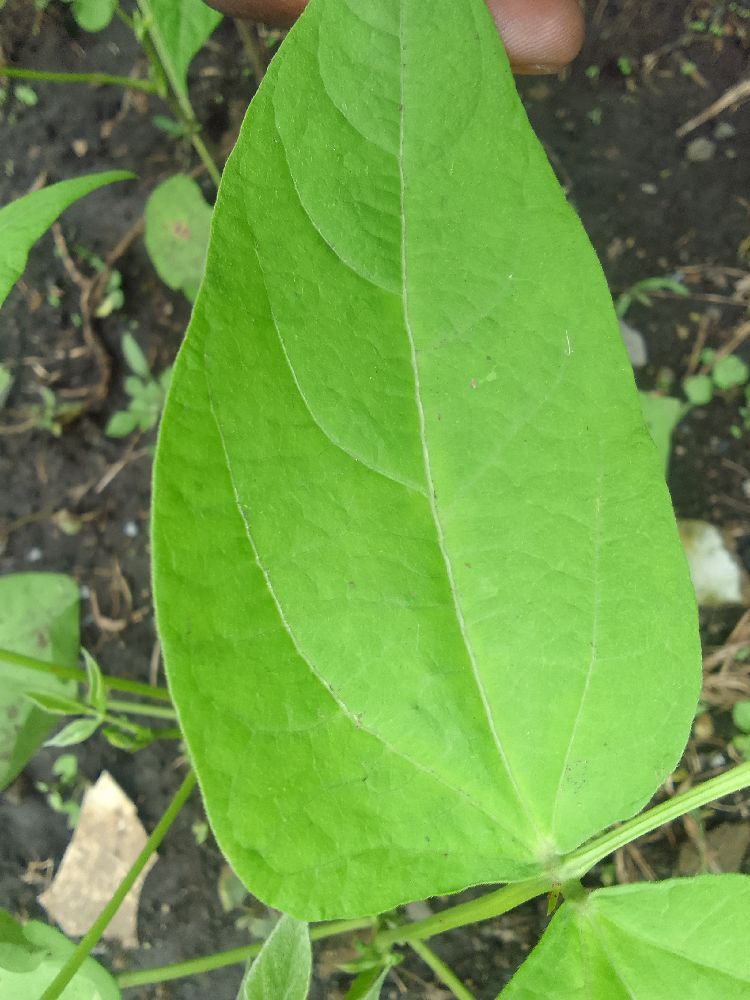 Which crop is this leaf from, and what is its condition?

common bean, healthy
